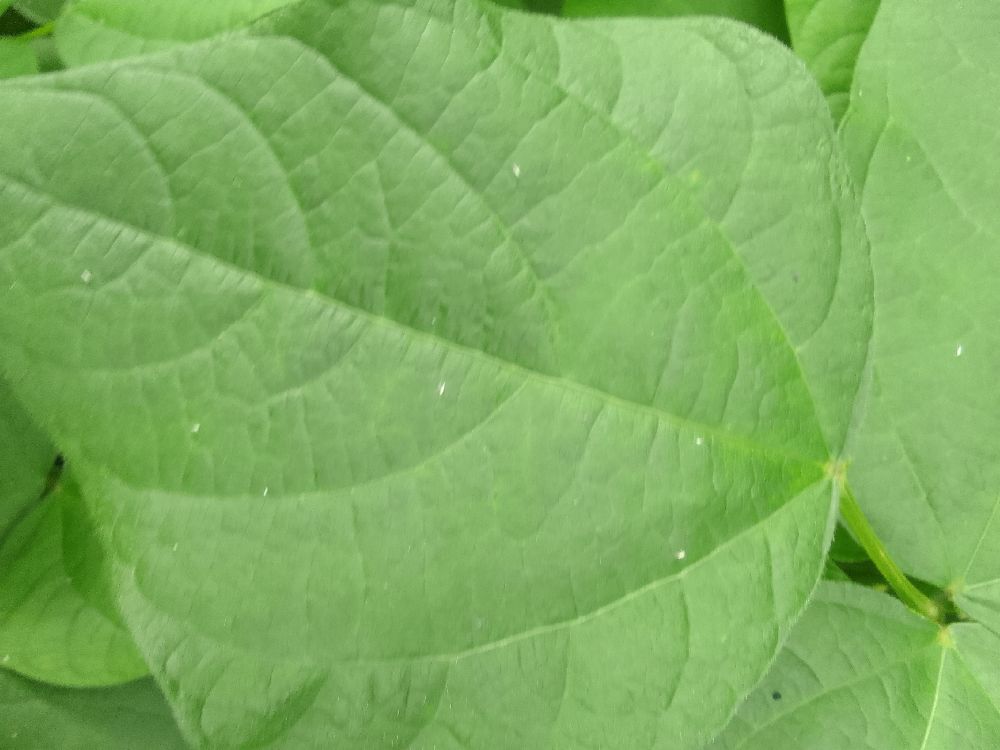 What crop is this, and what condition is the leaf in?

common bean, healthy
